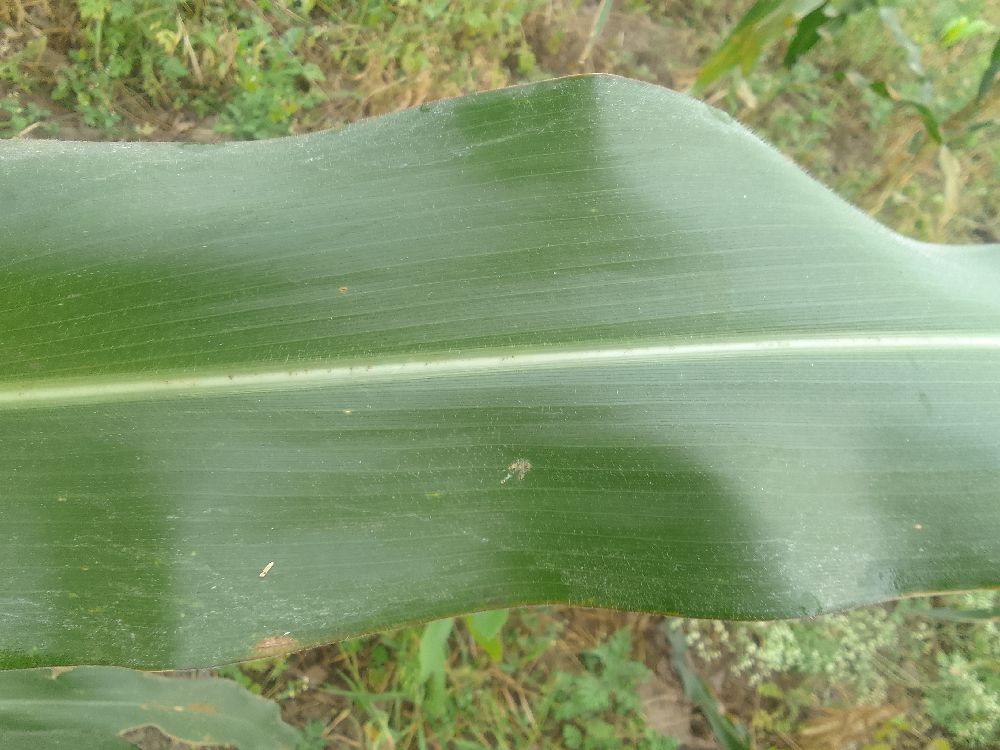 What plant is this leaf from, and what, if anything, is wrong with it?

maize, healthy
